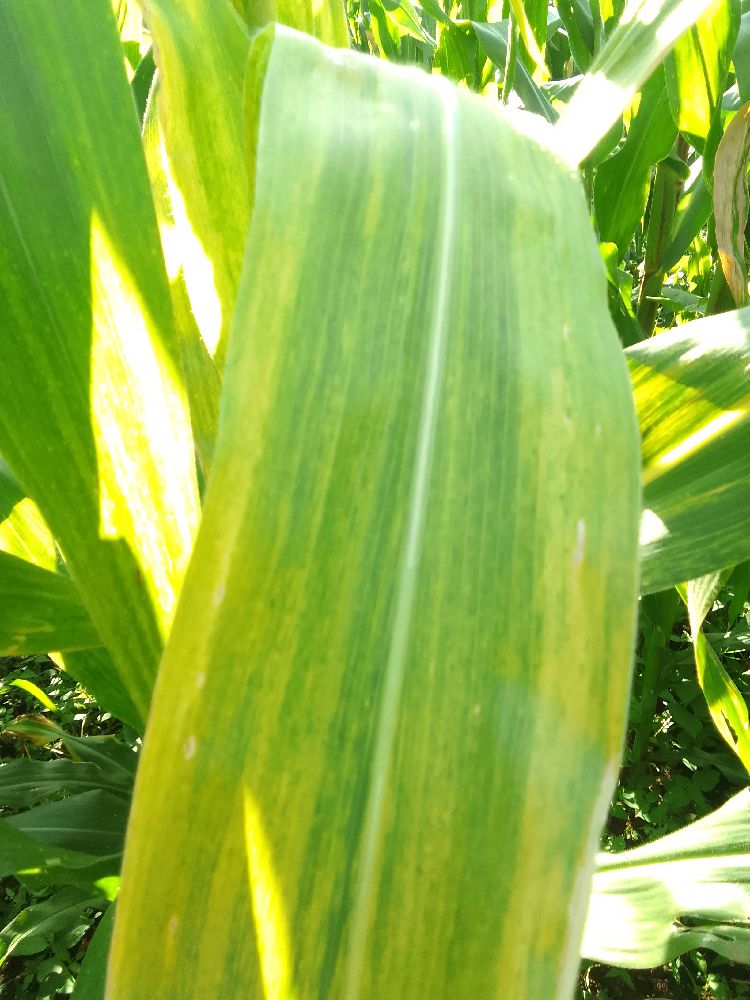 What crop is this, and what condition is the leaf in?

maize, maize lethal necrosis
